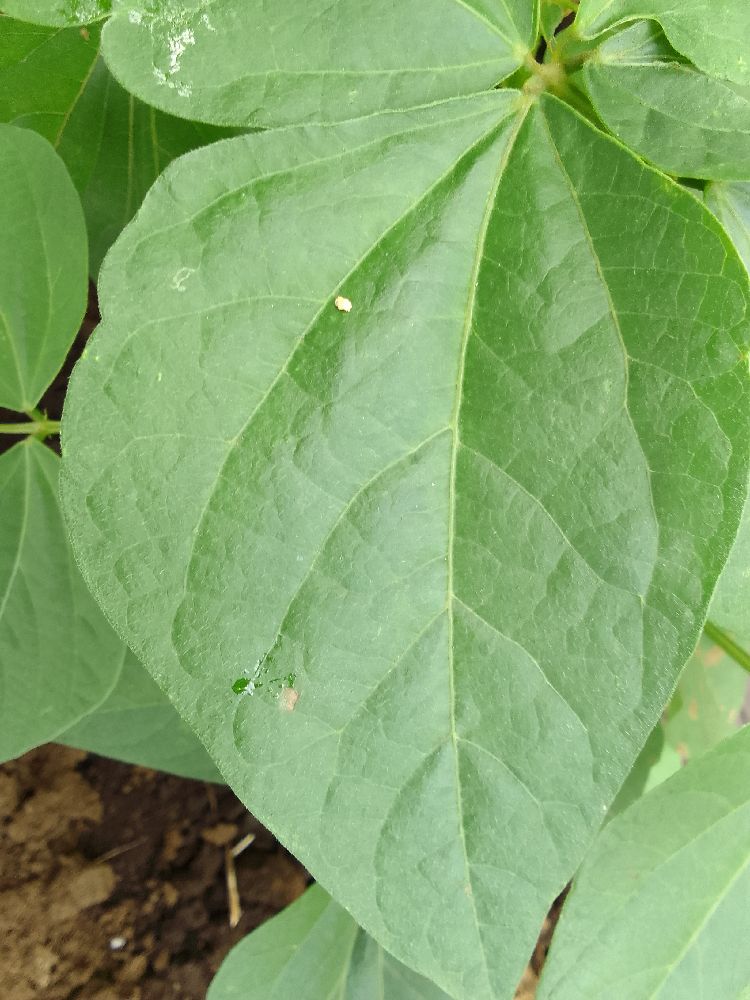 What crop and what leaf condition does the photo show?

common bean, healthy
